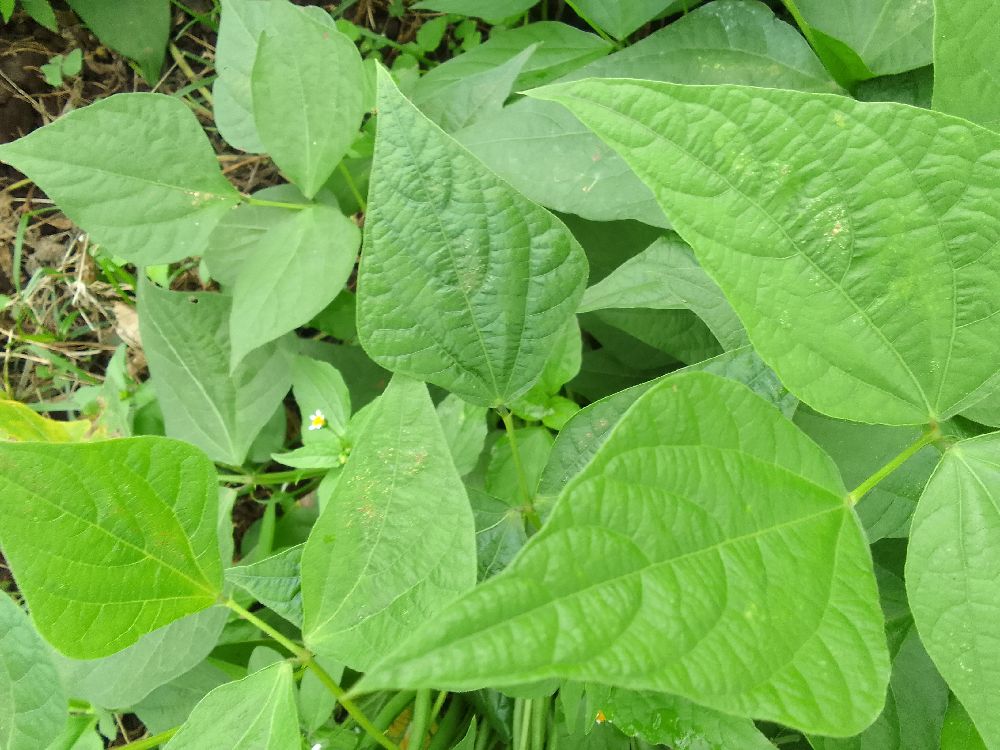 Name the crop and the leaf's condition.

common bean, healthy
